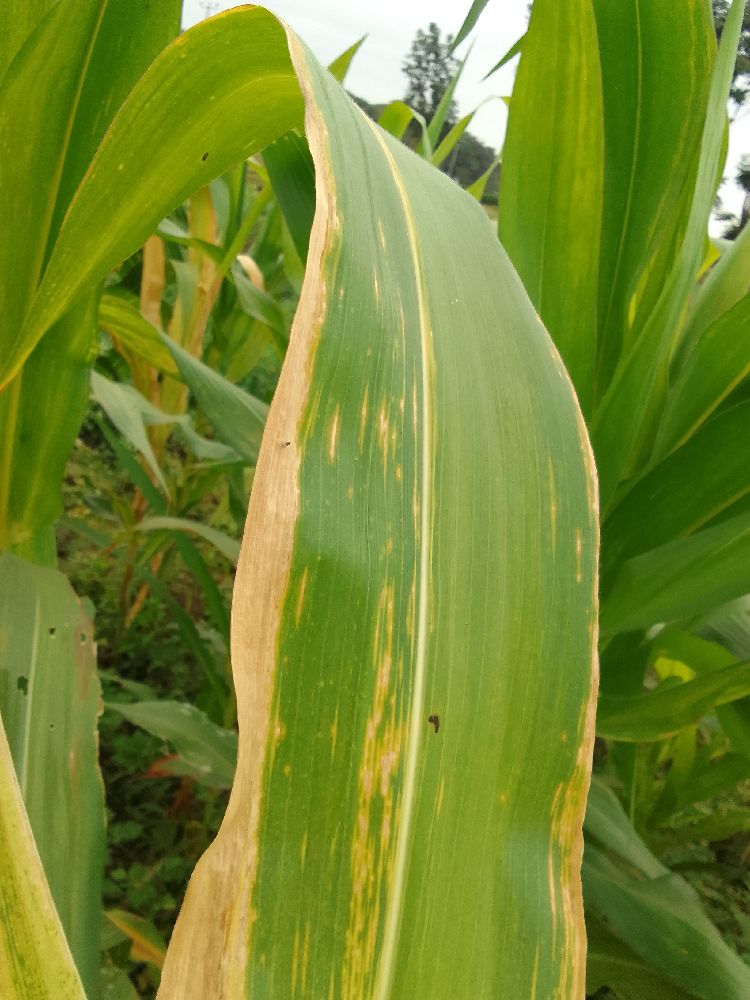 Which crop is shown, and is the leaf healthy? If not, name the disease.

maize, maize lethal necrosis
